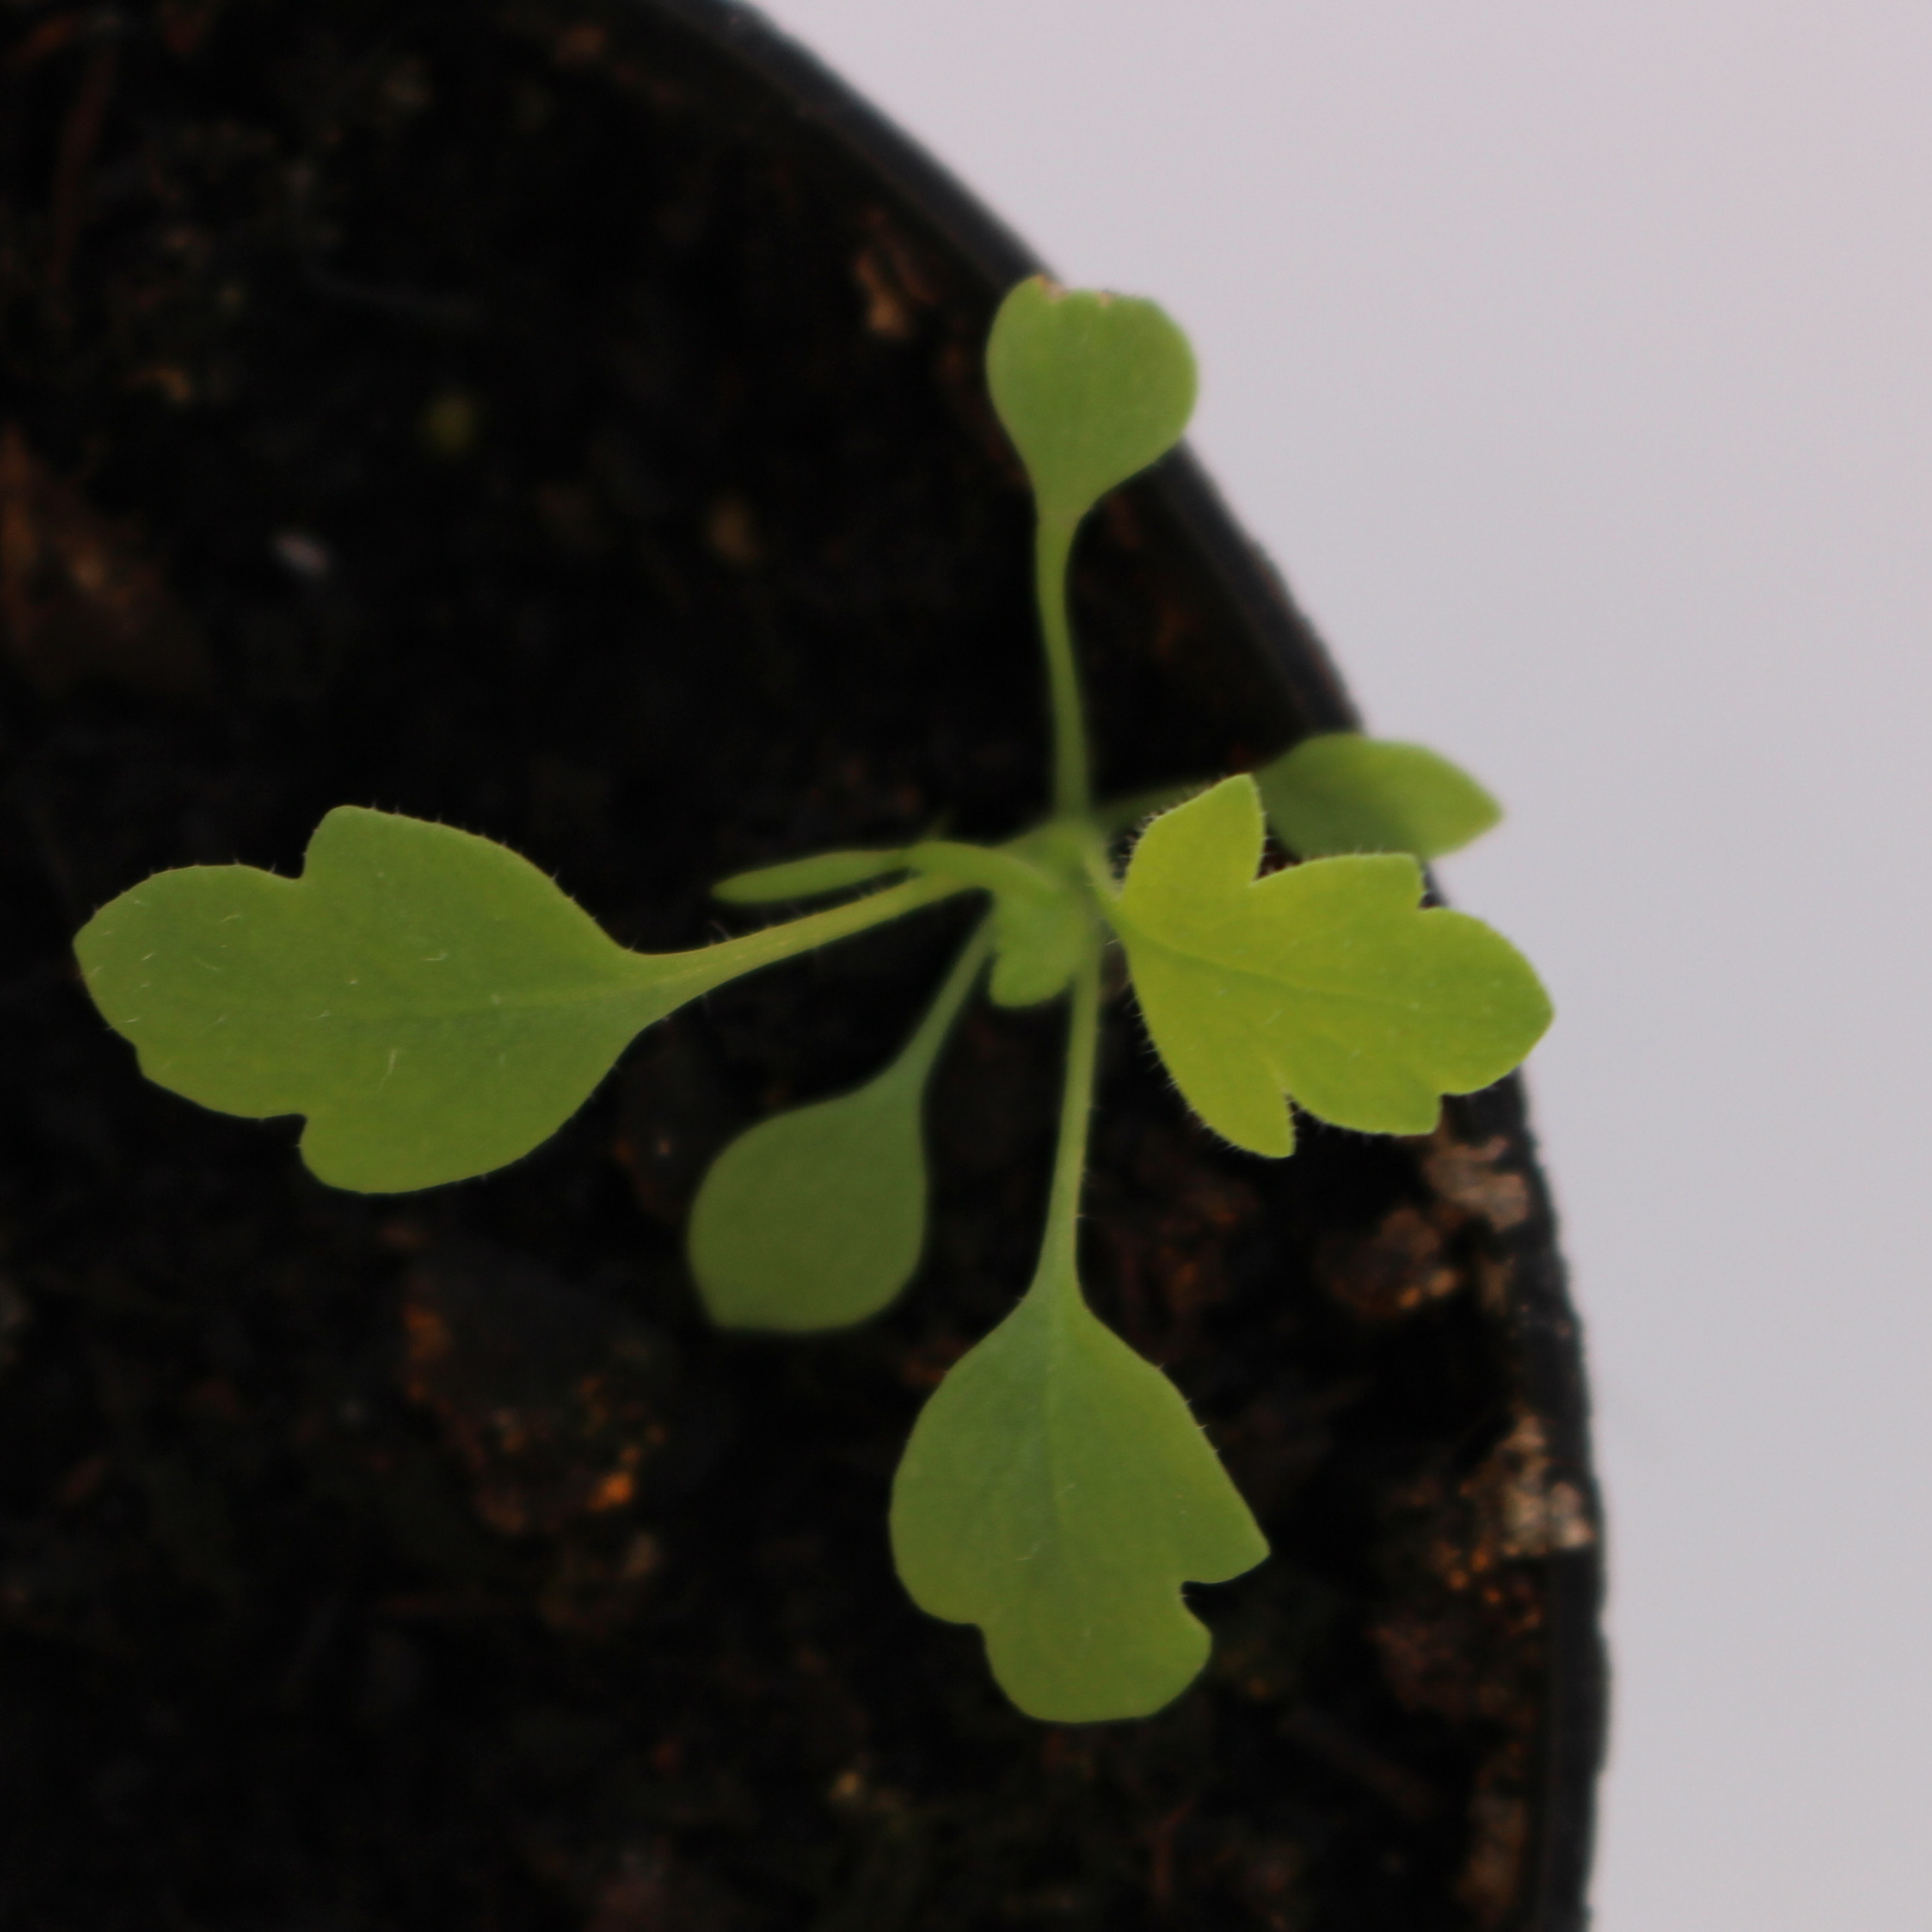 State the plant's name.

Papaver rhoeas
